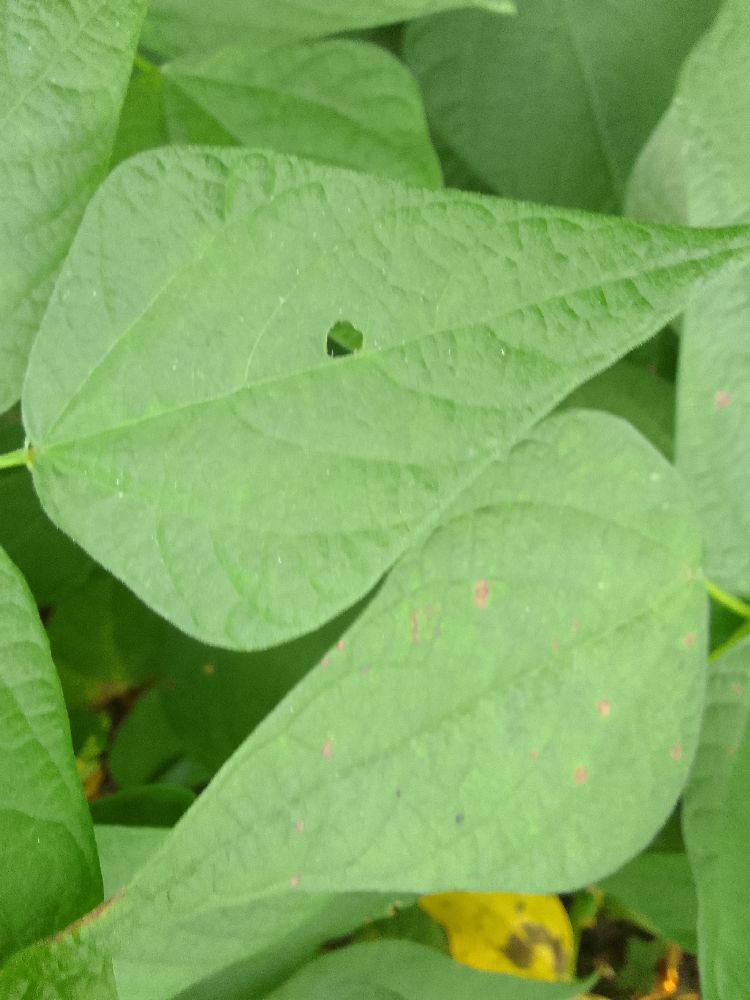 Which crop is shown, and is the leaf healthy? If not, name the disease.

common bean, healthy
